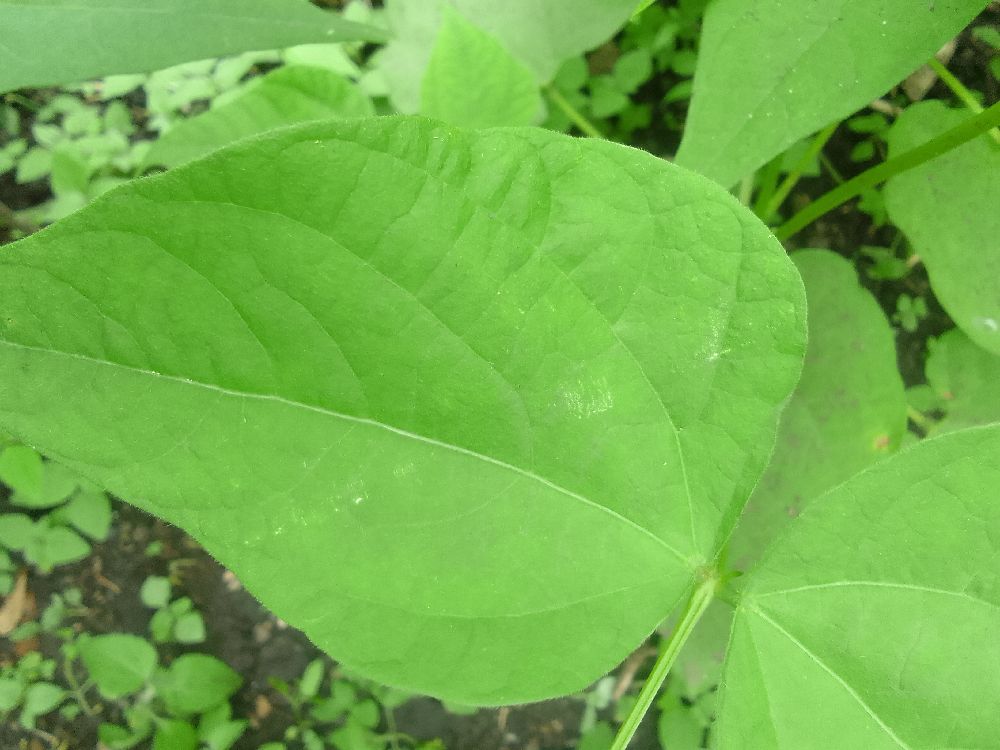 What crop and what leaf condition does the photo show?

common bean, healthy
